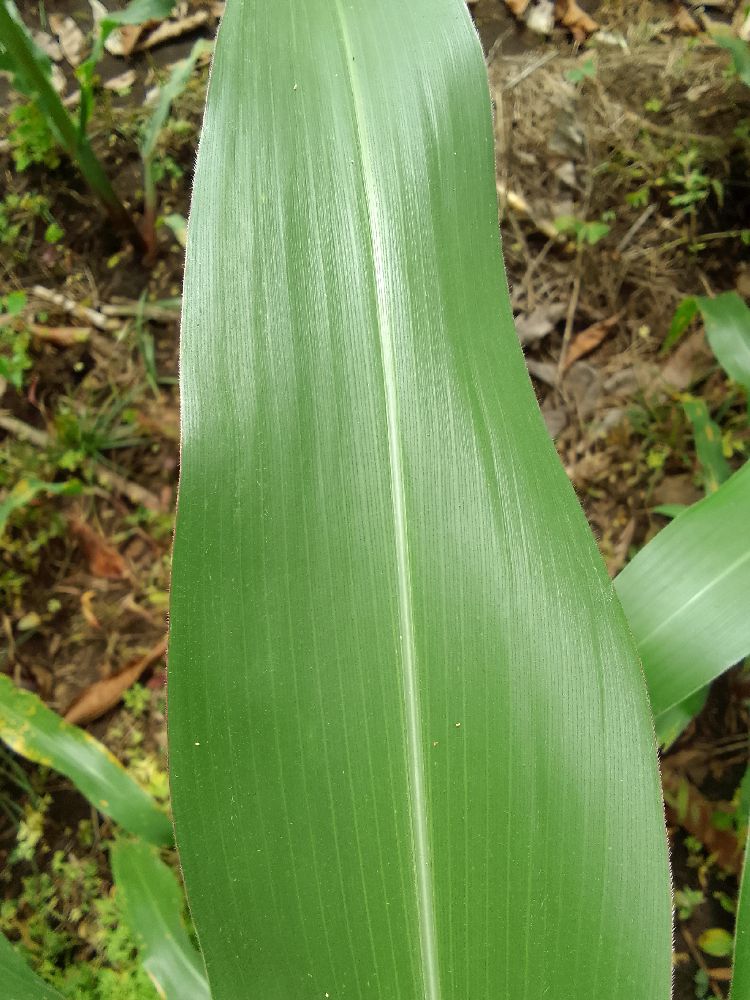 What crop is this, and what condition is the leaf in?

maize, healthy
